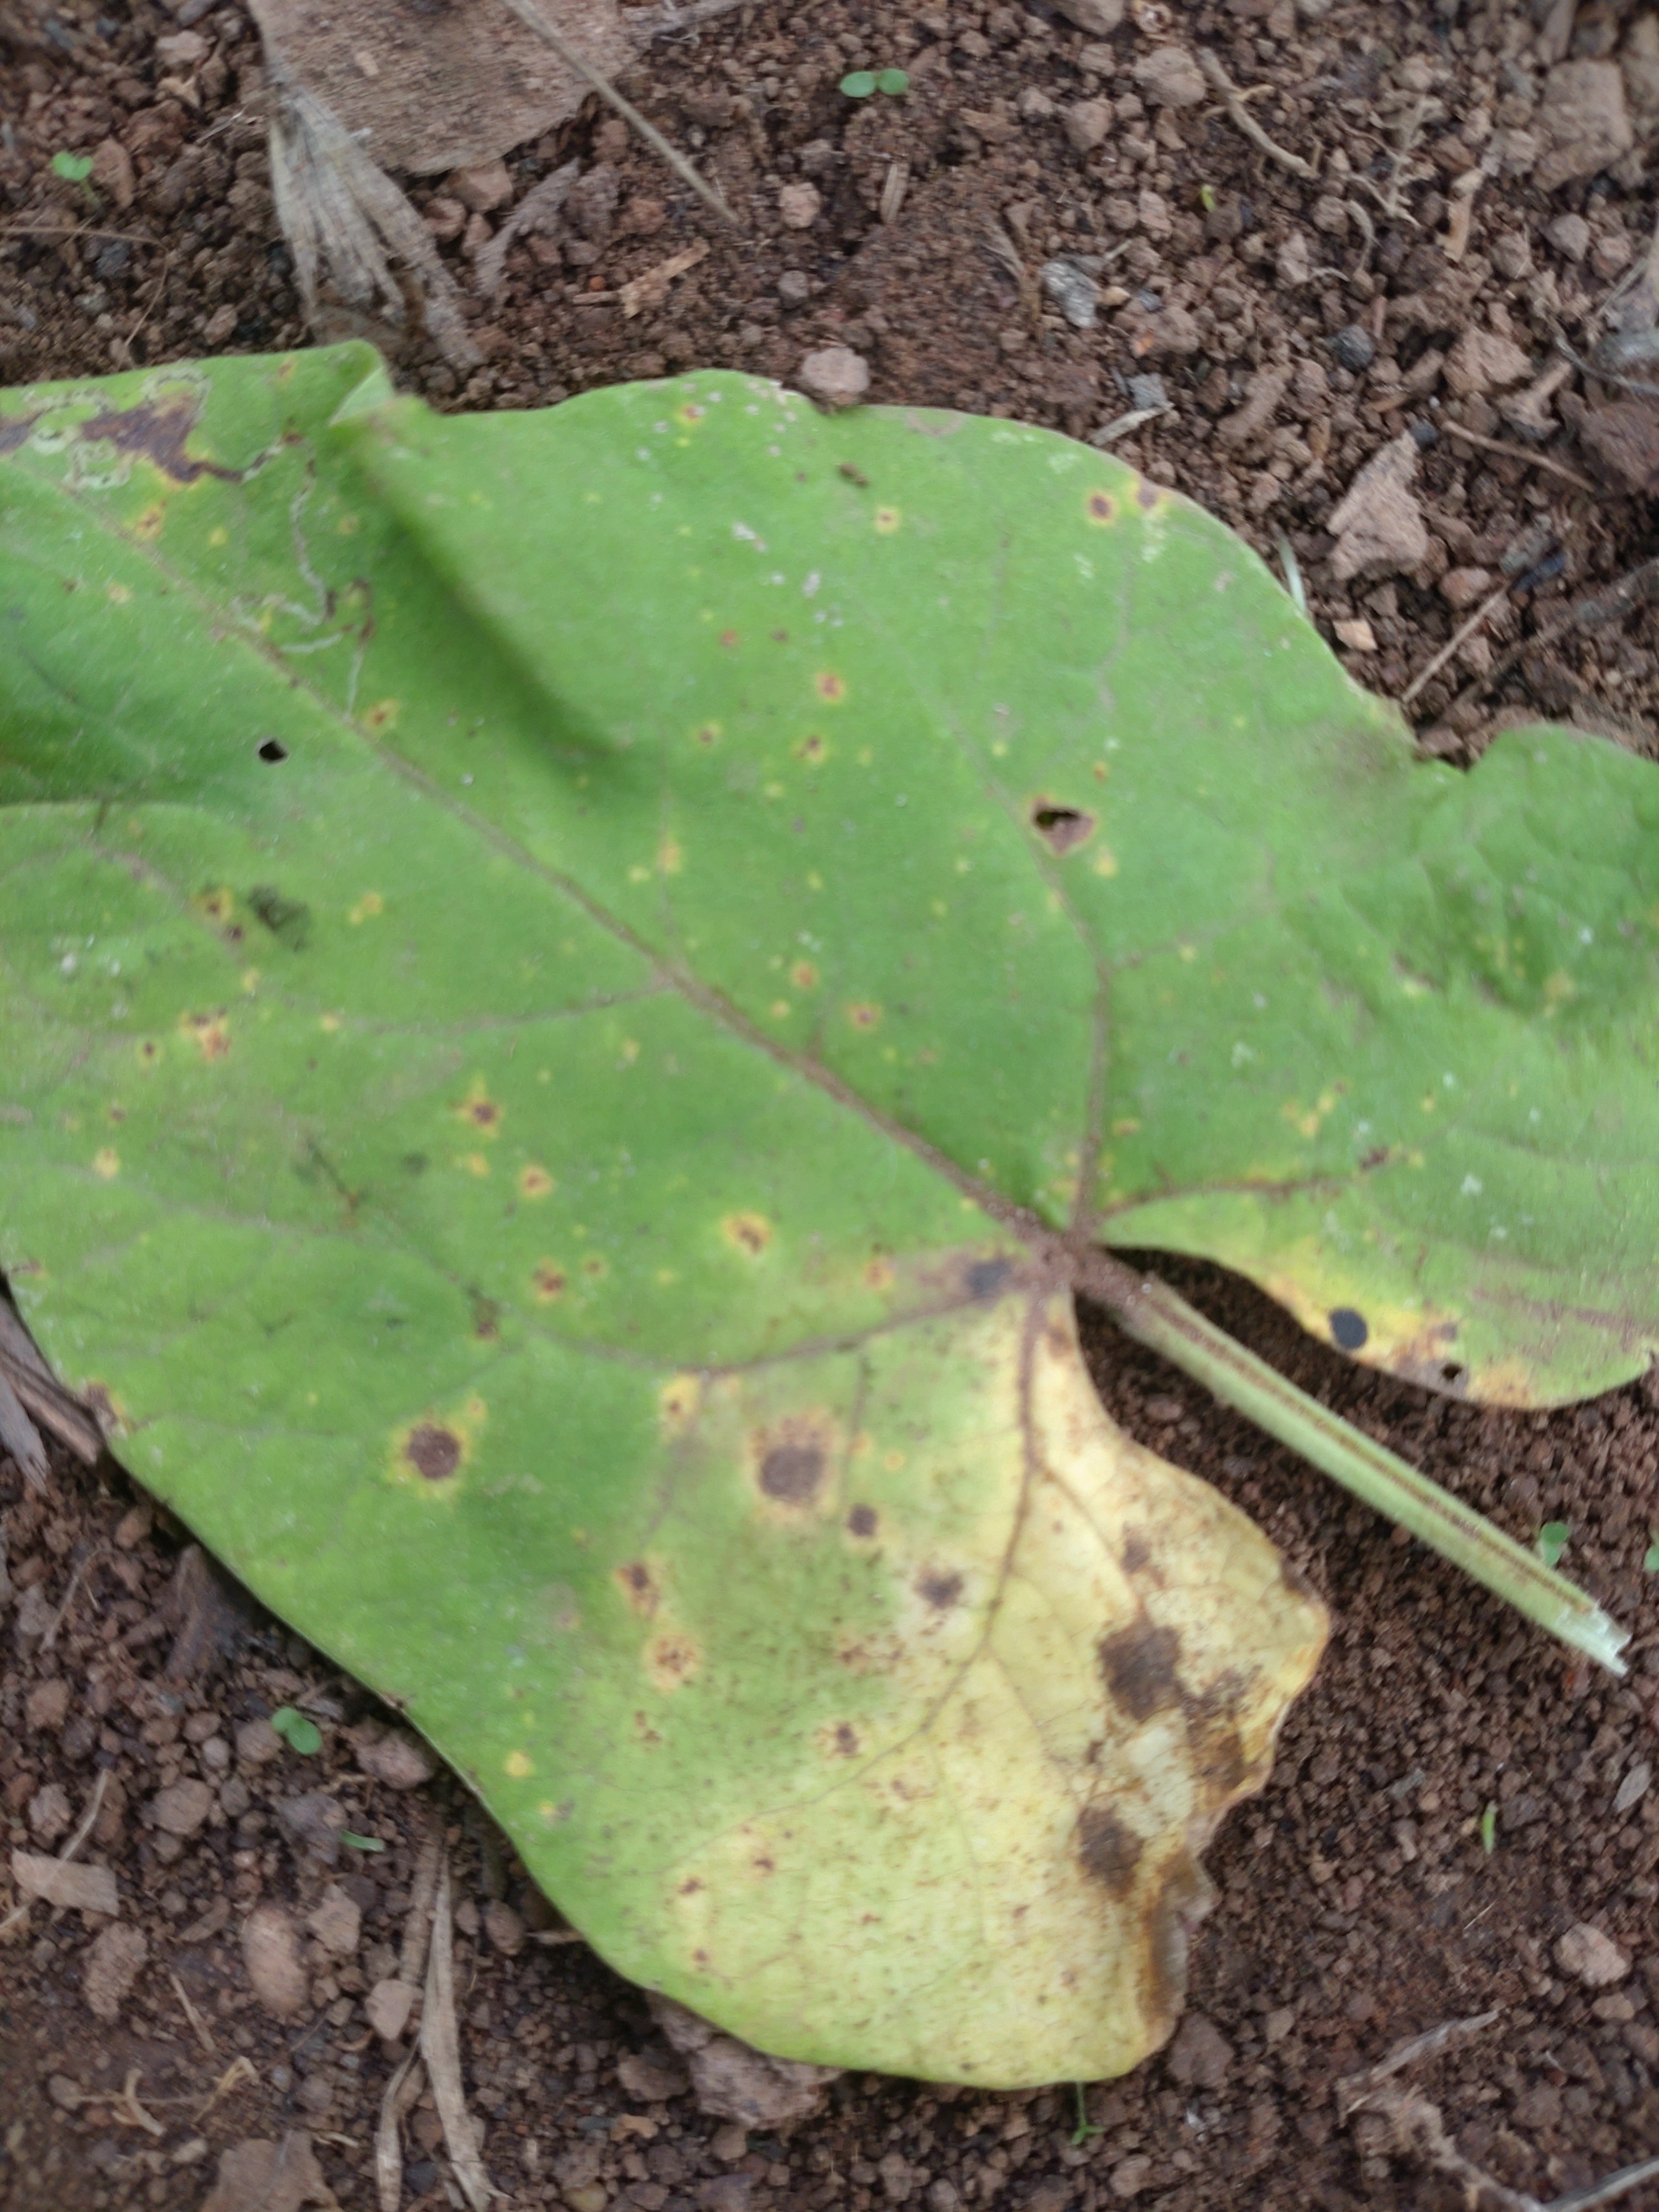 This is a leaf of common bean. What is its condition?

rust
